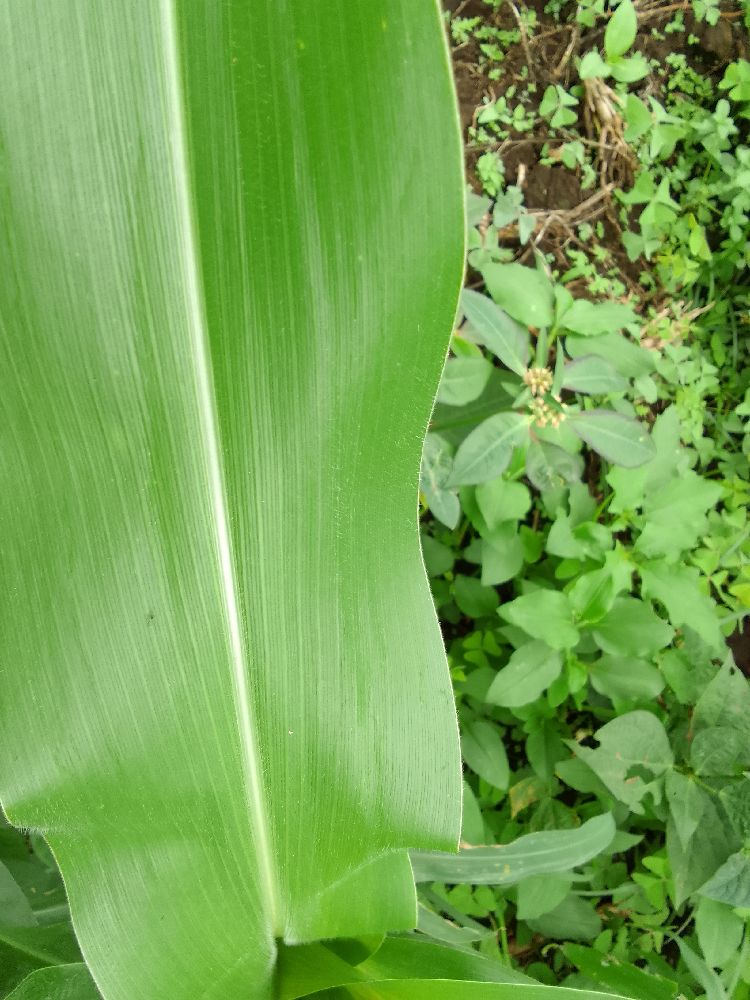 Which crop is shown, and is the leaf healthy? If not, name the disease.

maize, healthy
